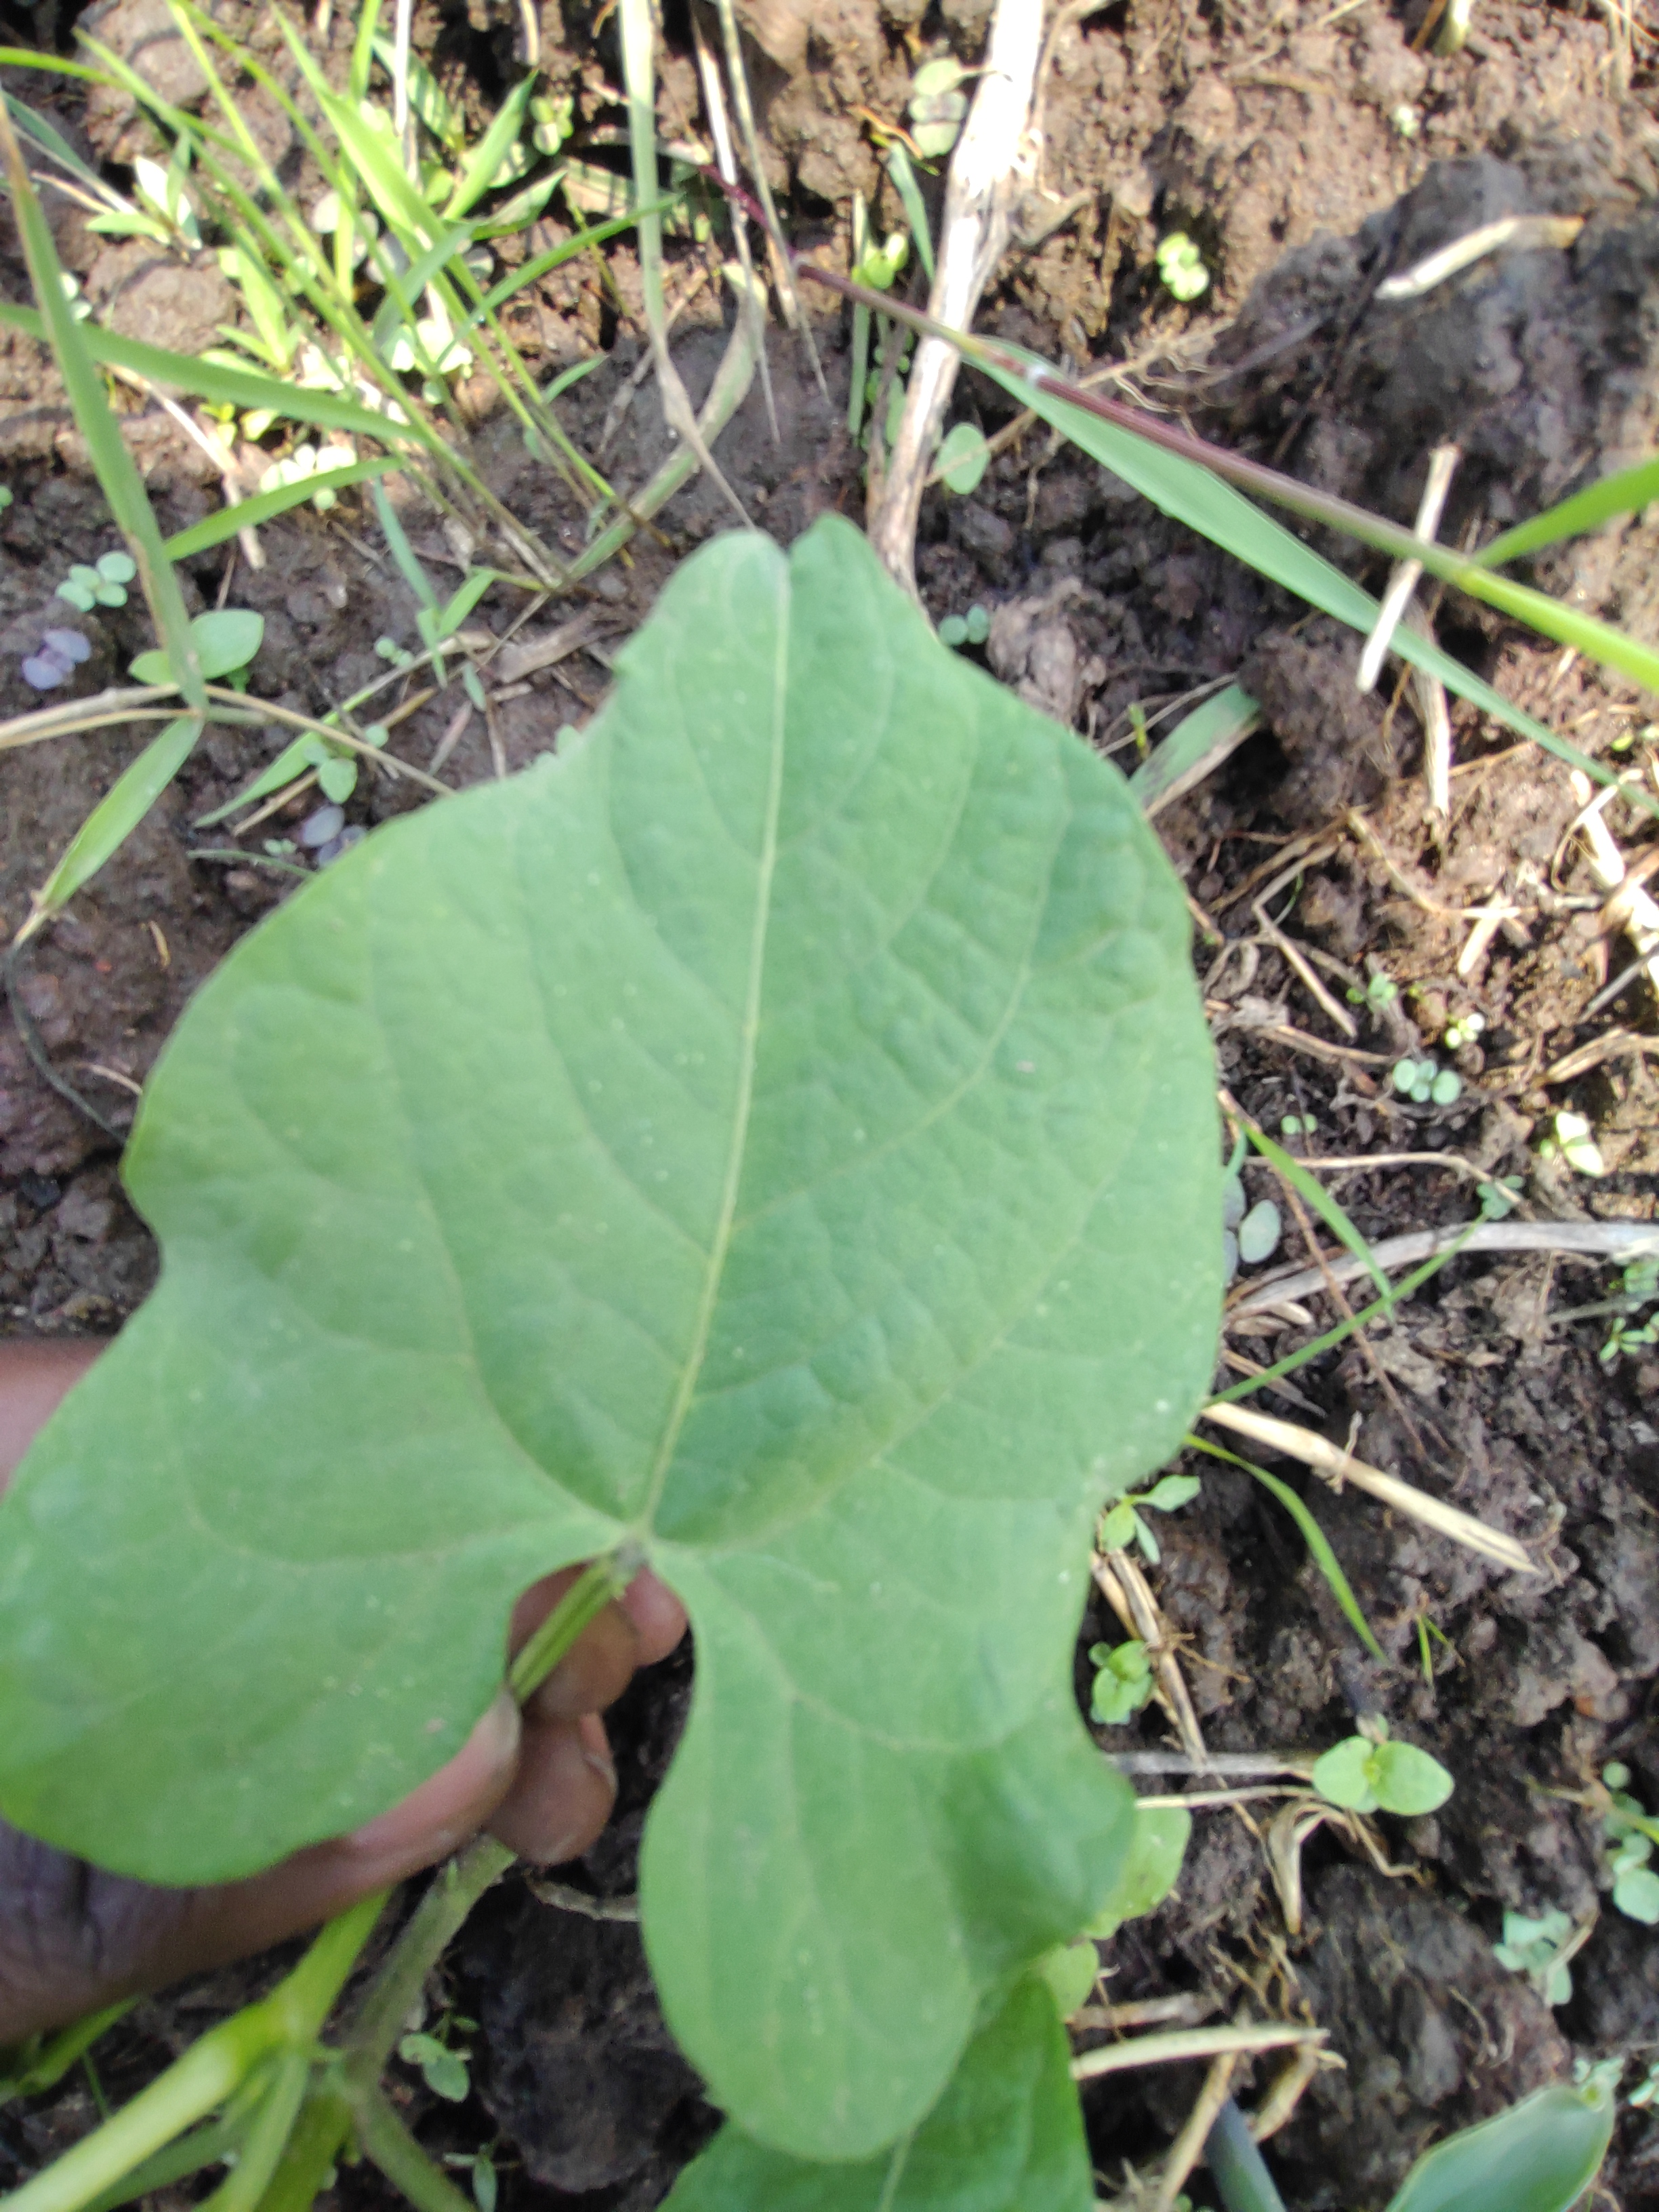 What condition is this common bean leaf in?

healthy
